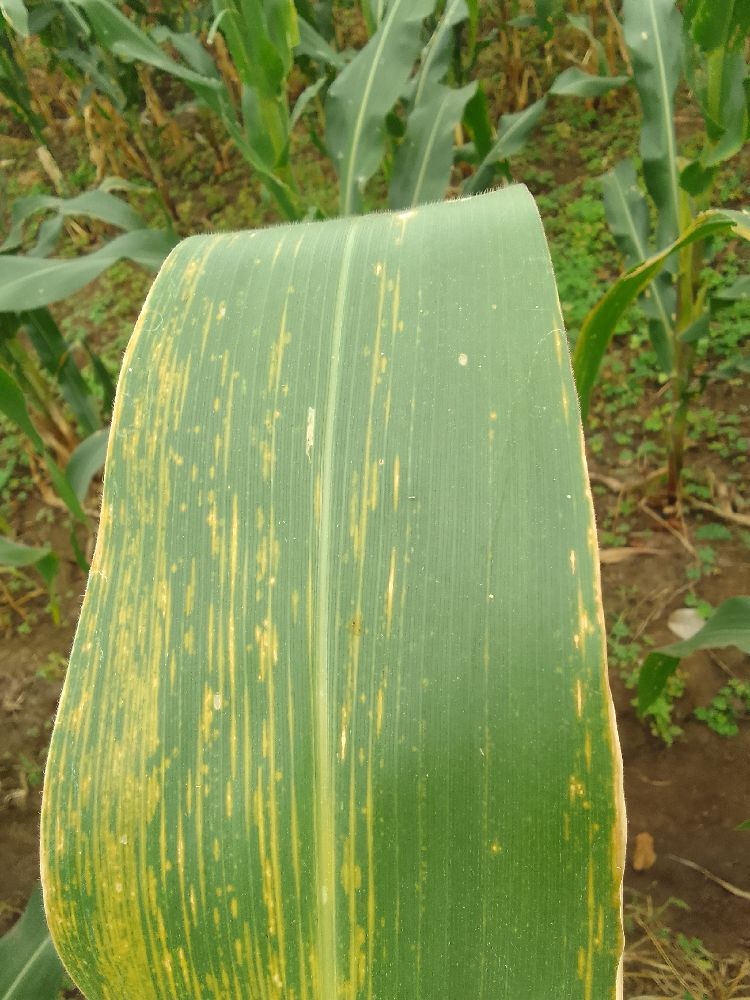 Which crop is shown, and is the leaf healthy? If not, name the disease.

maize, healthy
